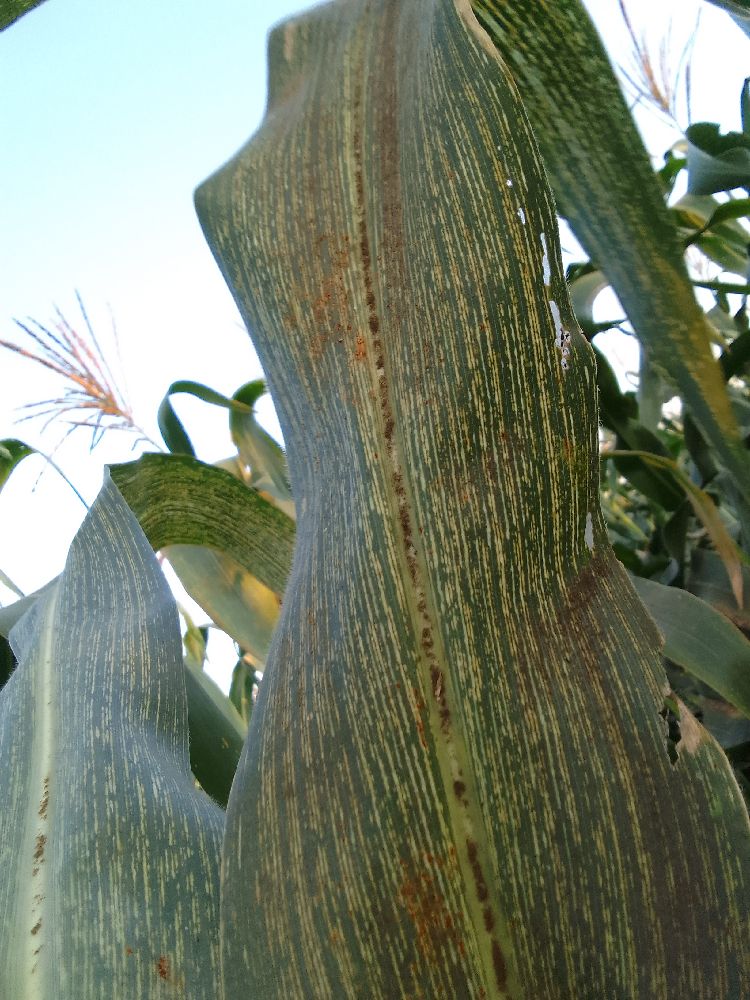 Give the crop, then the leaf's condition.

maize, maize streak virus
